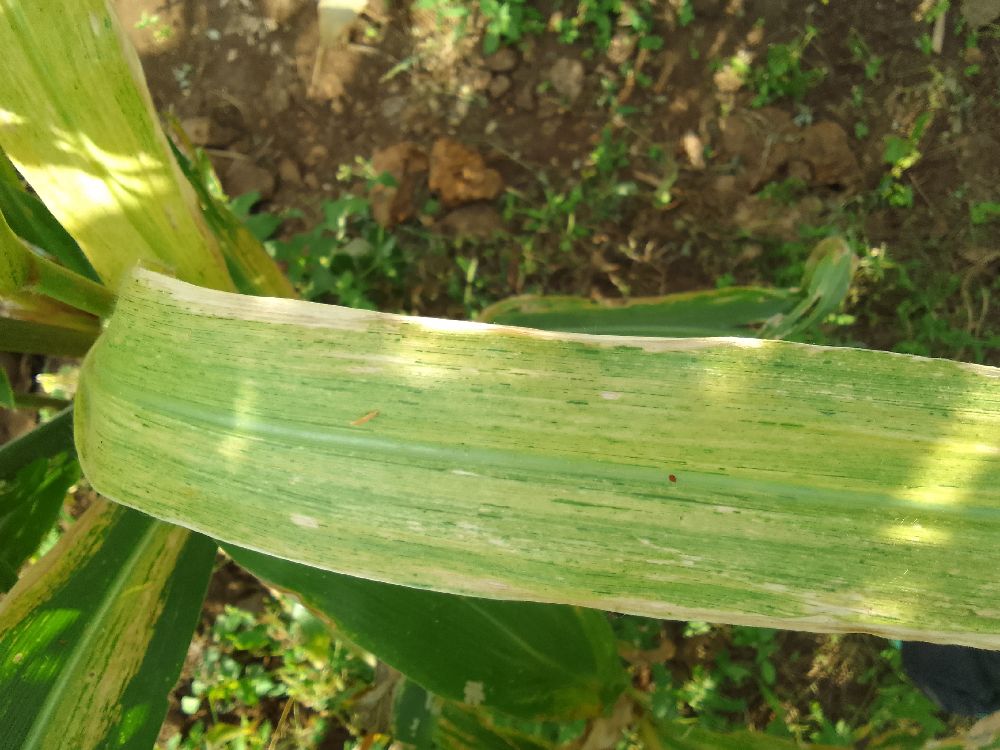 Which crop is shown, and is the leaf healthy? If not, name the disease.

maize, maize lethal necrosis
